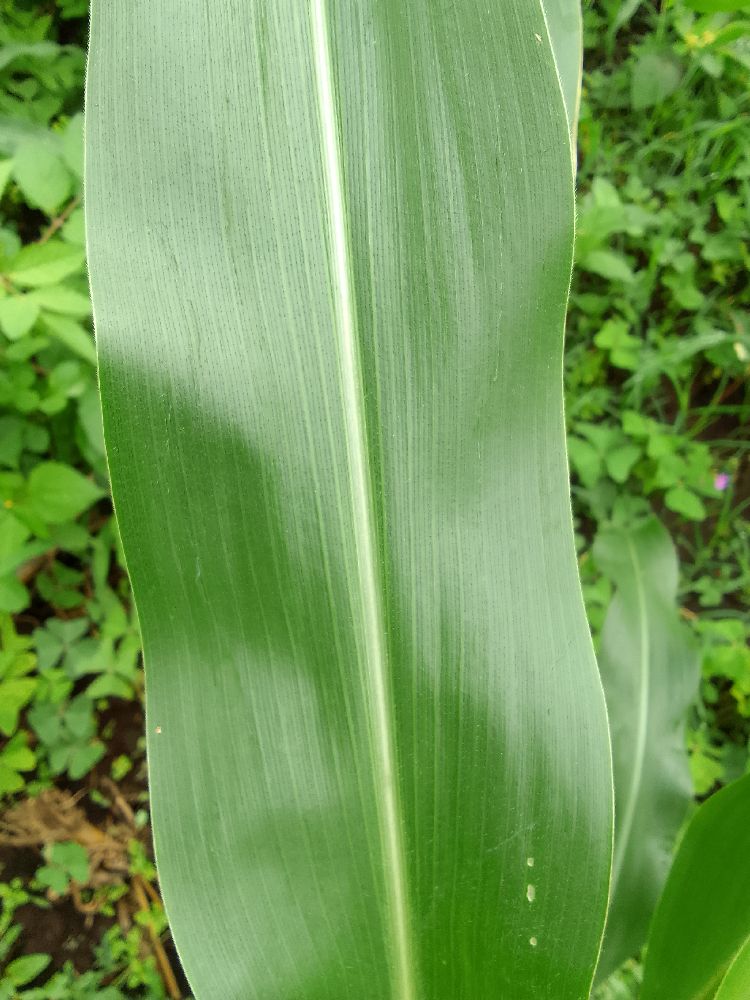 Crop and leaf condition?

common bean, healthy
